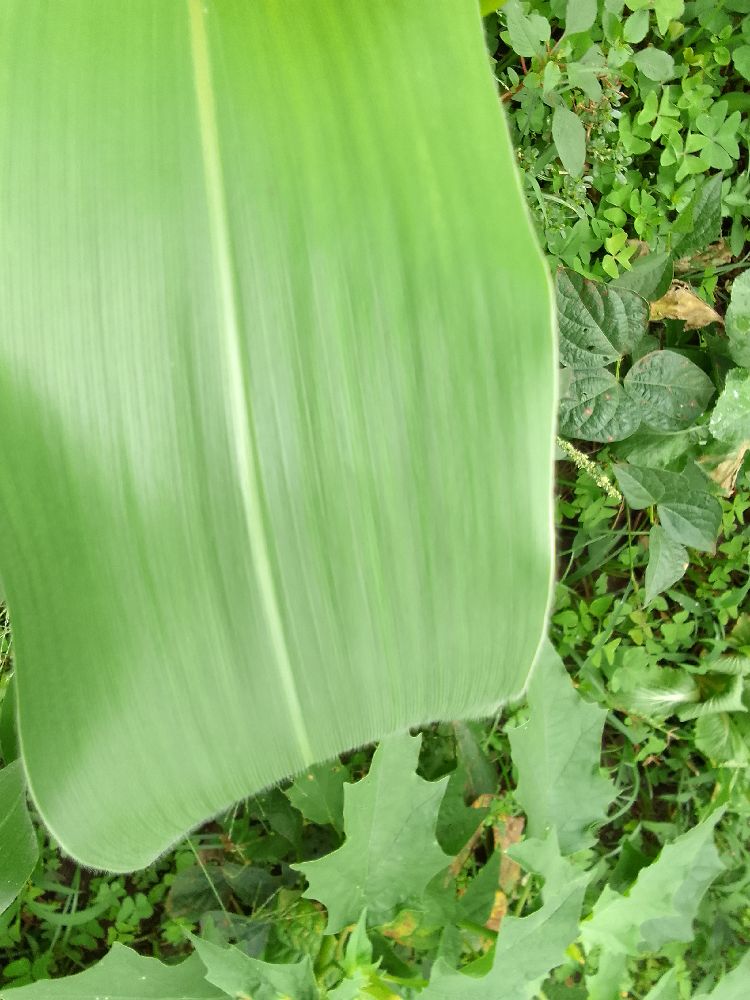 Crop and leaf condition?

maize, healthy
